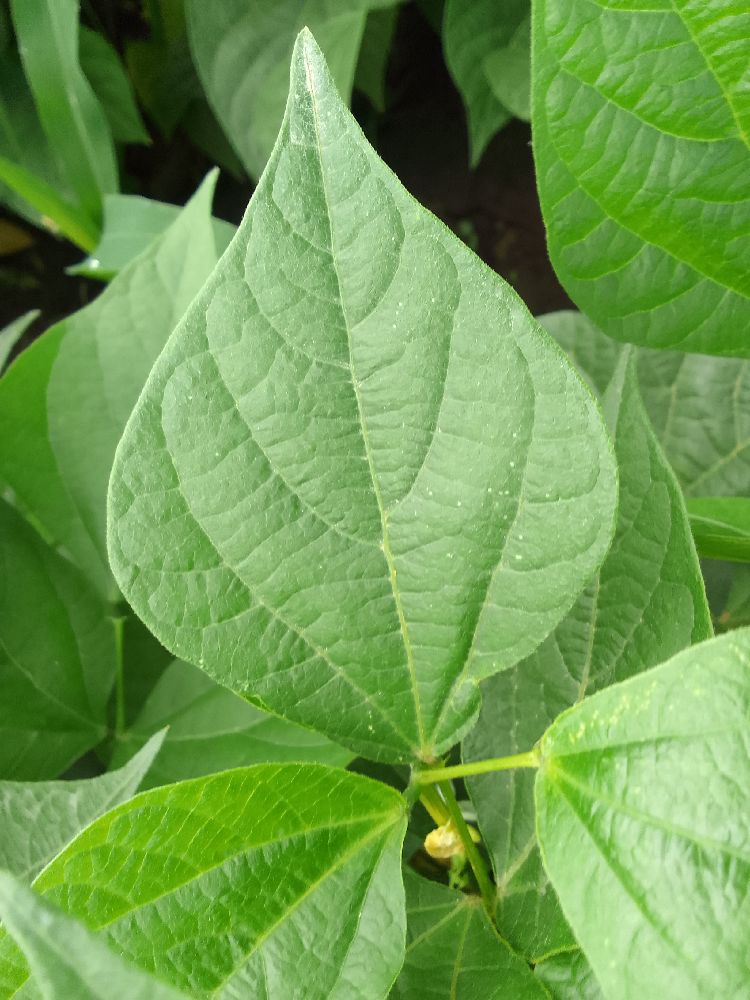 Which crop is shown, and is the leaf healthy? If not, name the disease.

common bean, healthy
